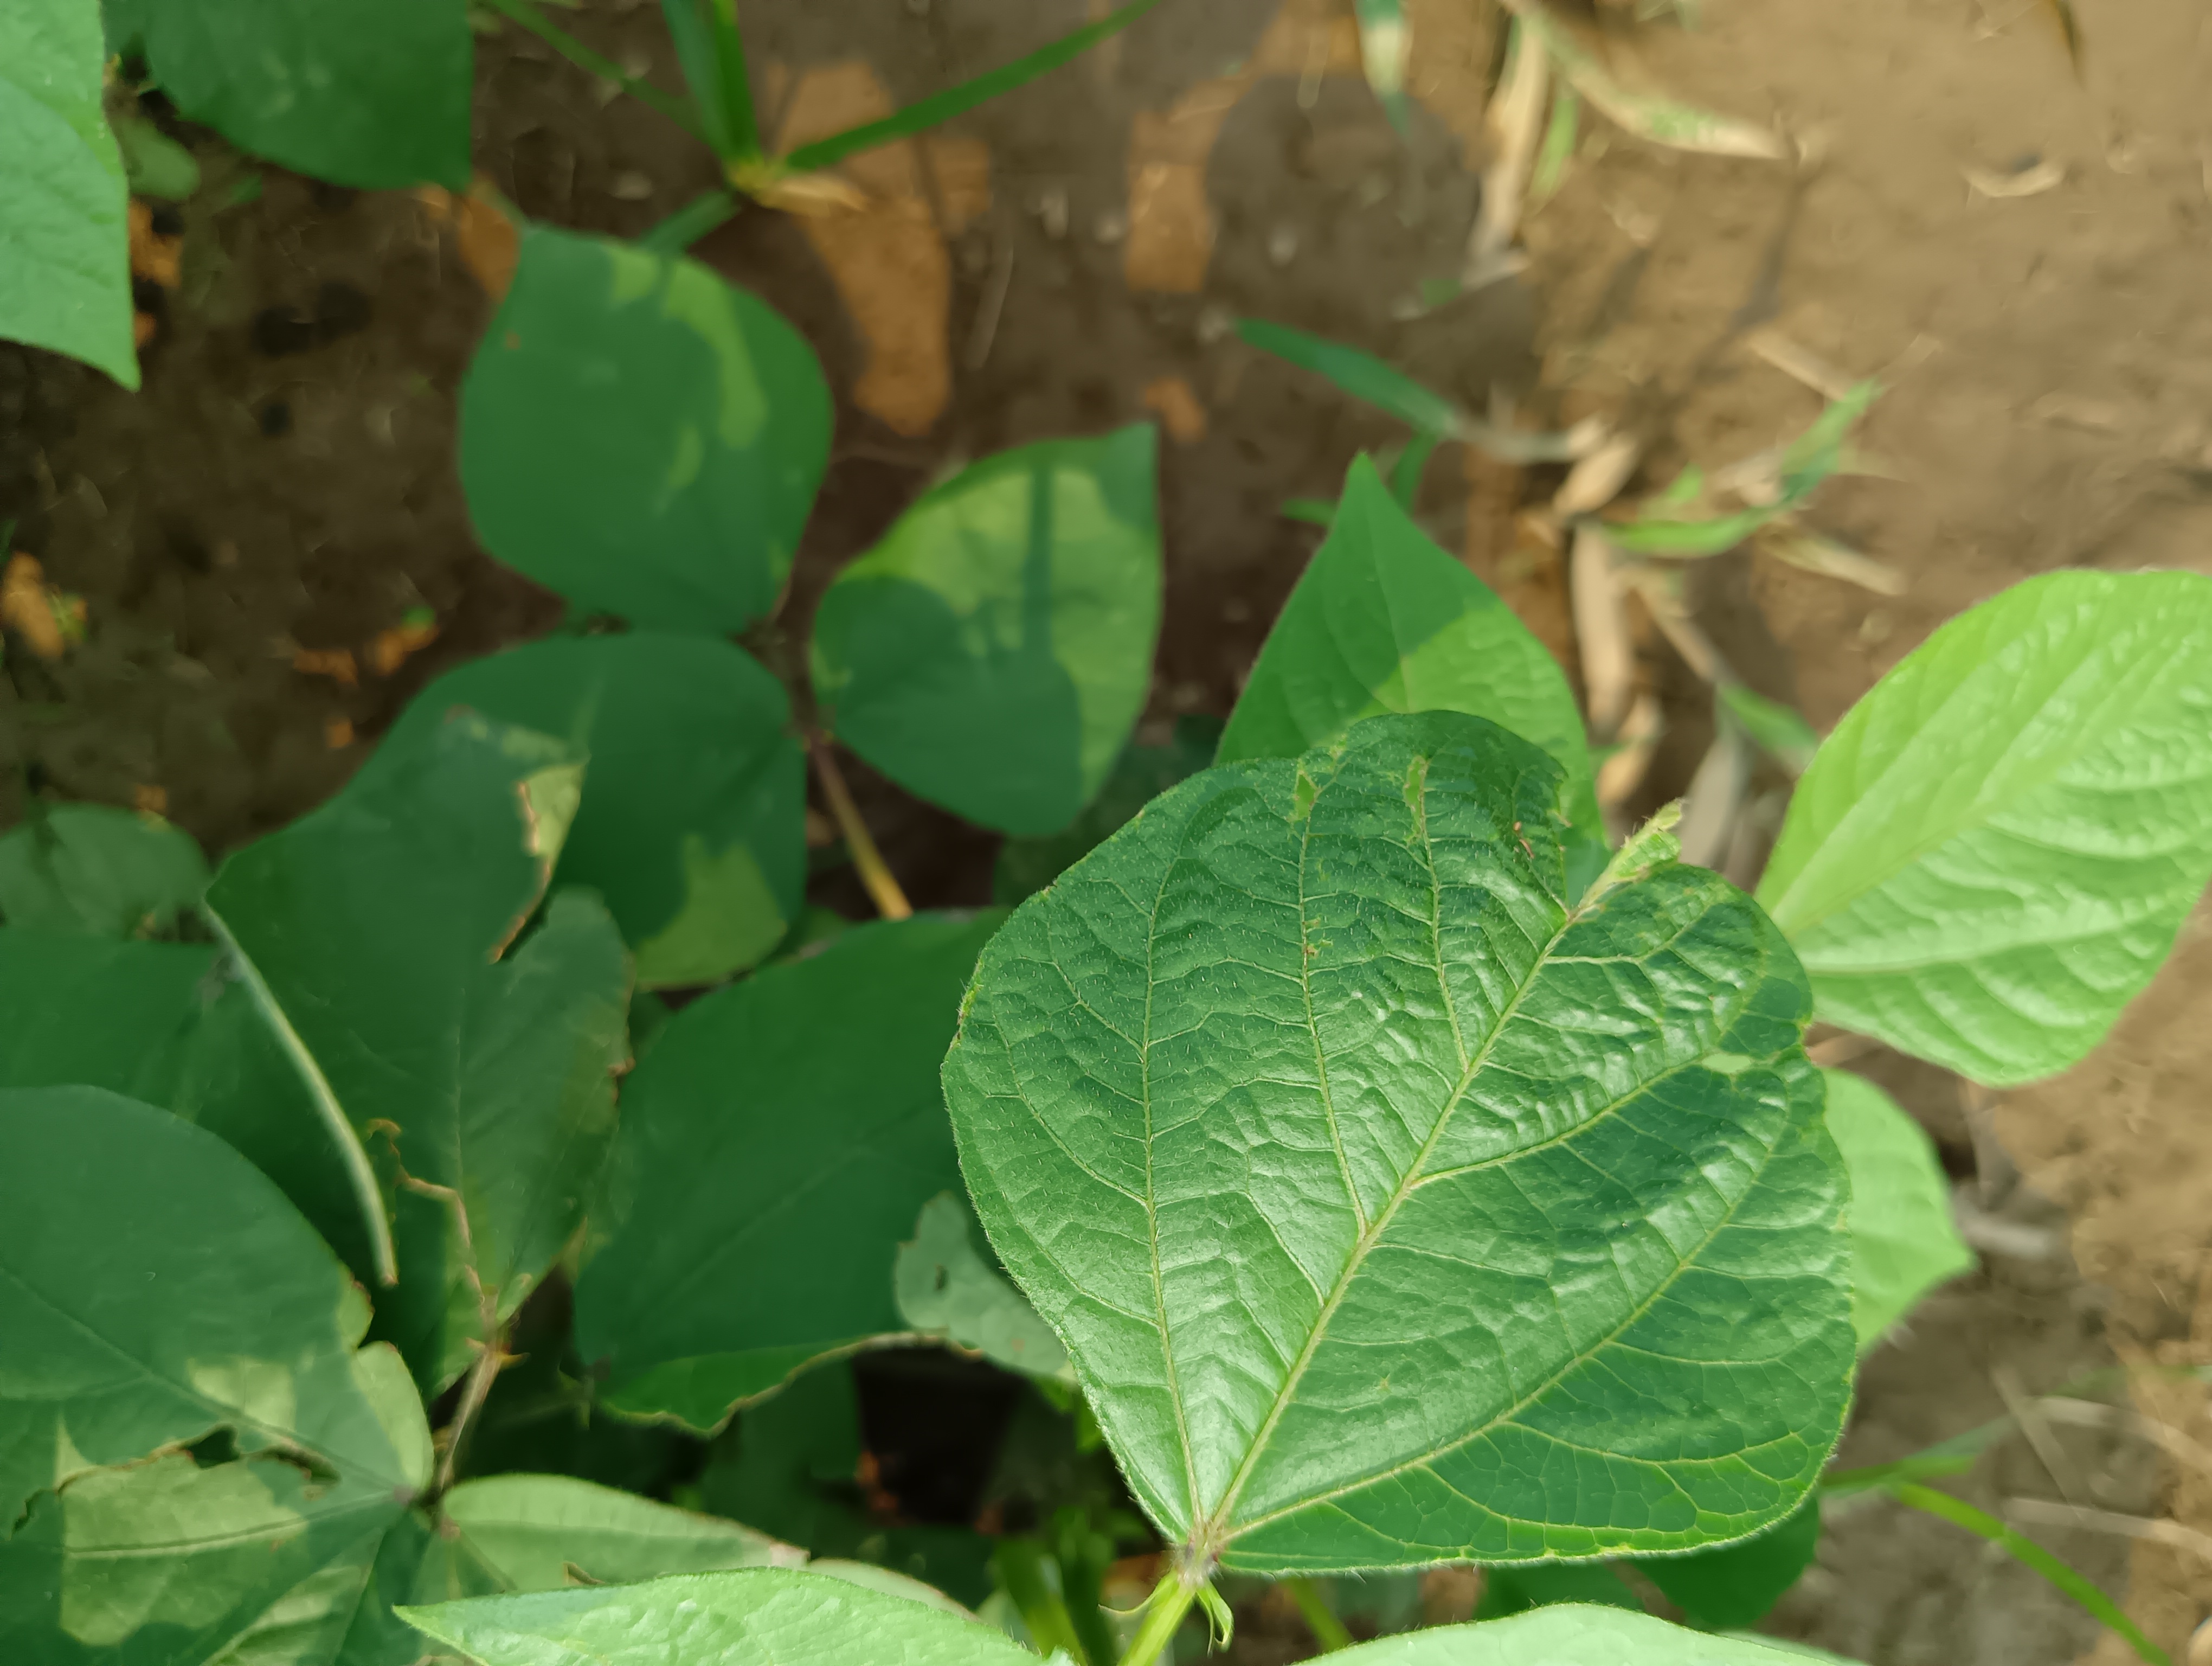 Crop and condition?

mungbean, healthy
